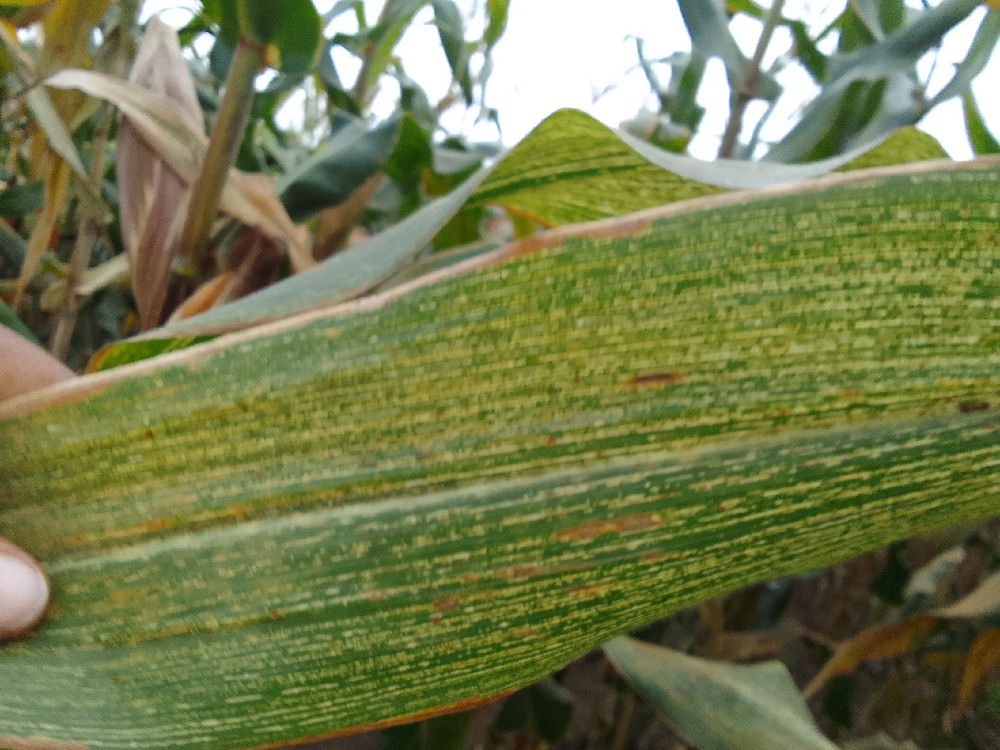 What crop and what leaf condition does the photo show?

maize, maize streak virus
